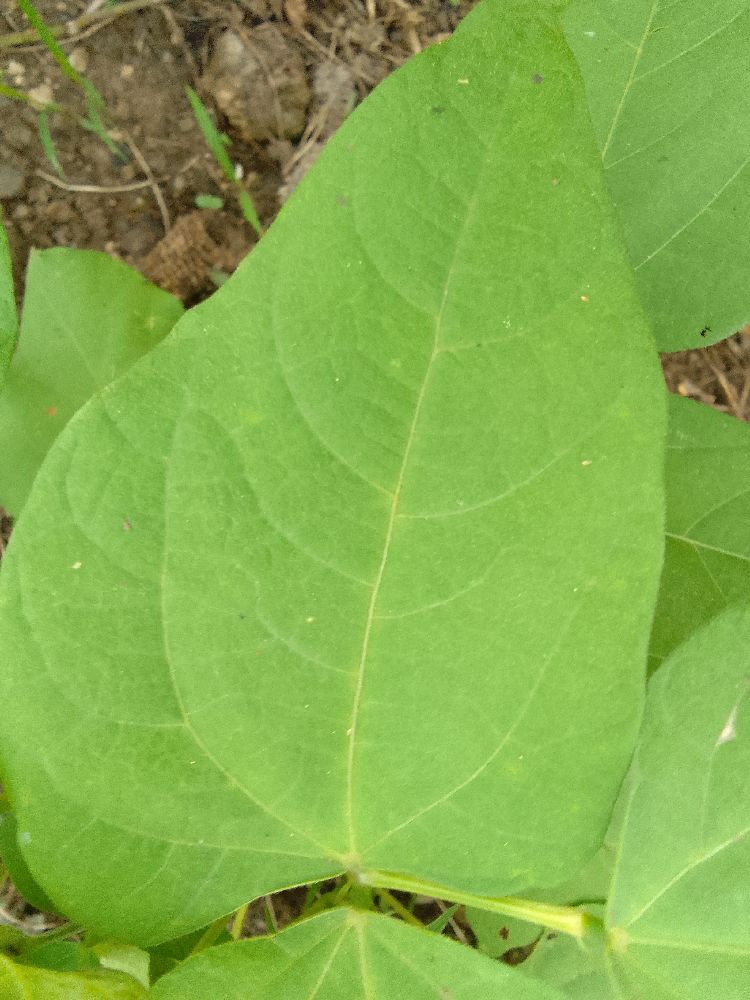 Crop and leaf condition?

common bean, healthy
